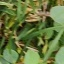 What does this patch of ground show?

unstructured weed
